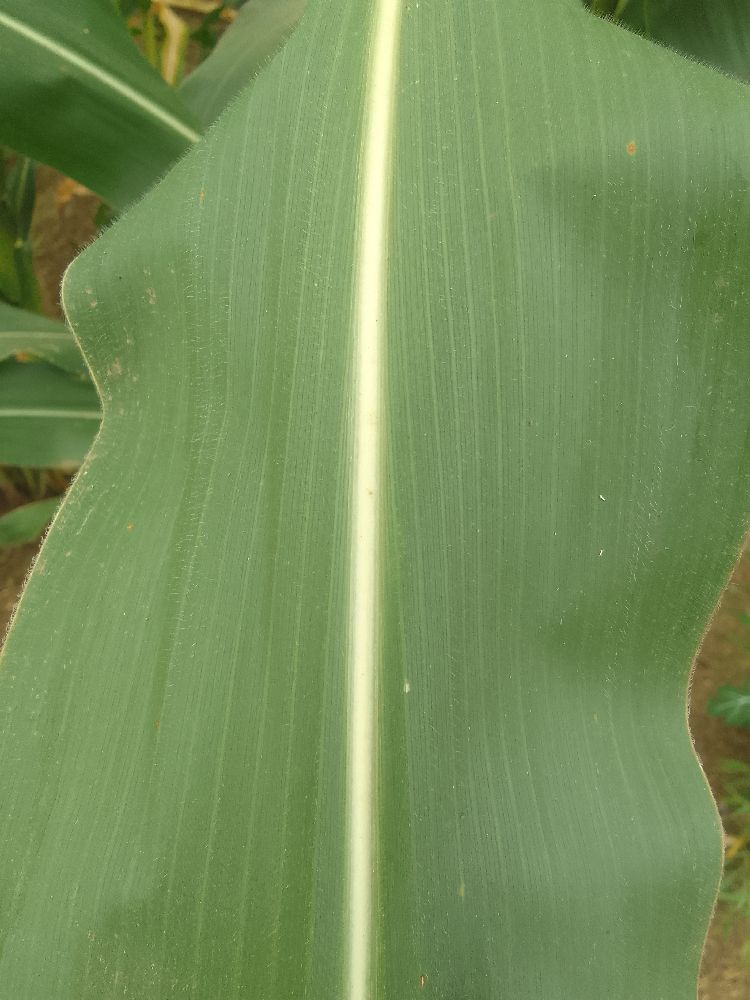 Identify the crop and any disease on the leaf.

maize, healthy
